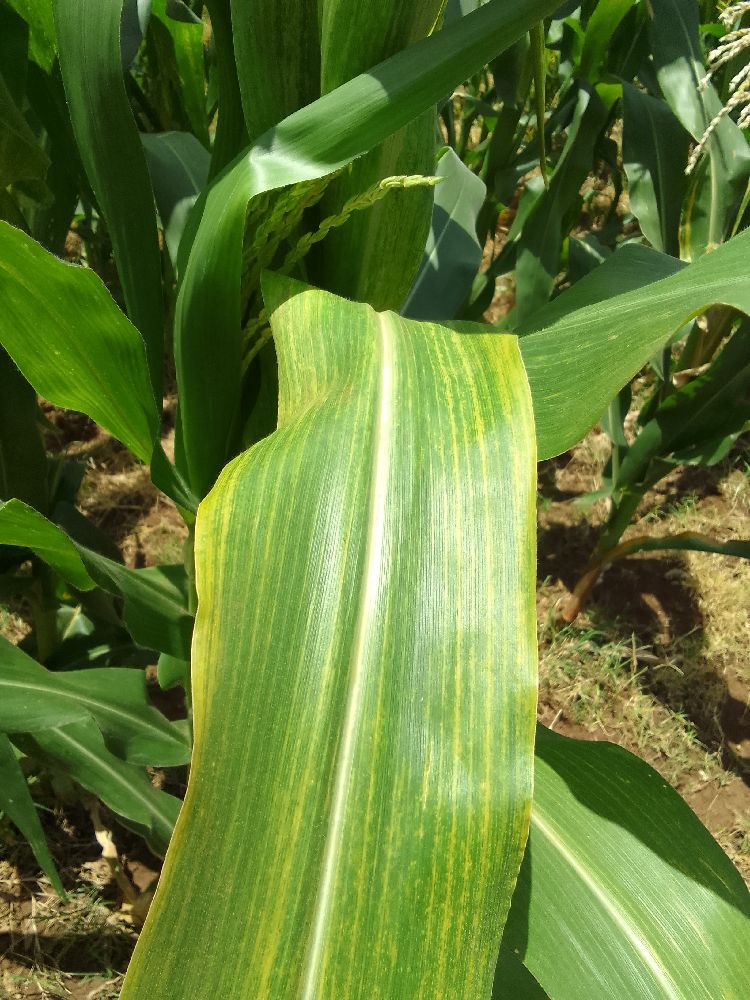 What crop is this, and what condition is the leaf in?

maize, maize lethal necrosis
